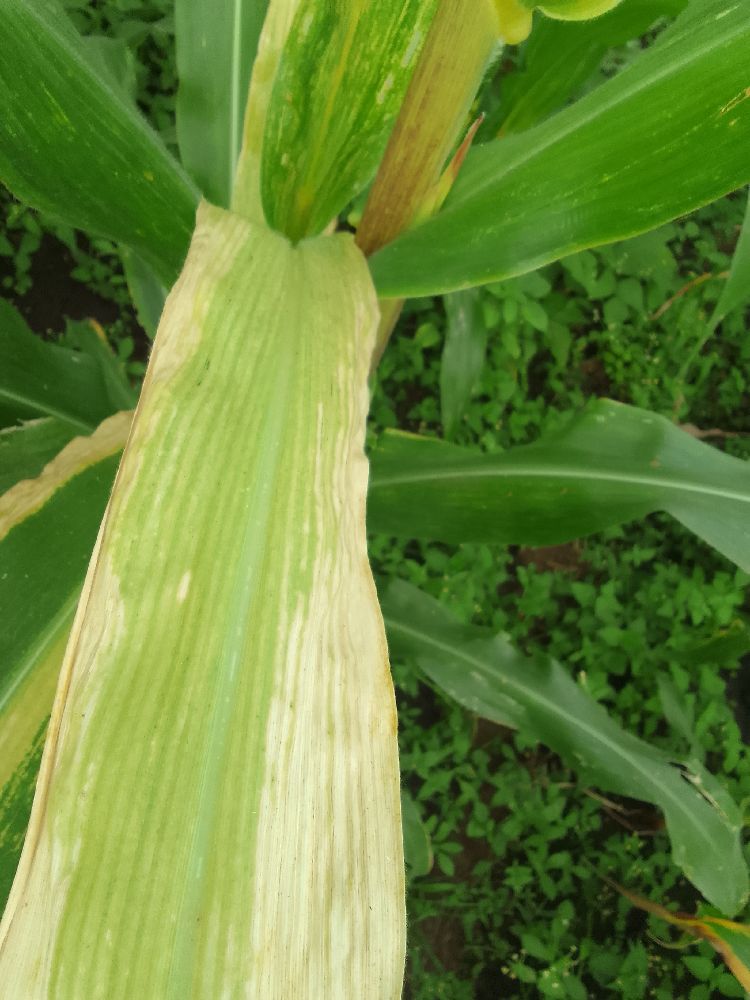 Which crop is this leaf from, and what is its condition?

maize, maize lethal necrosis
